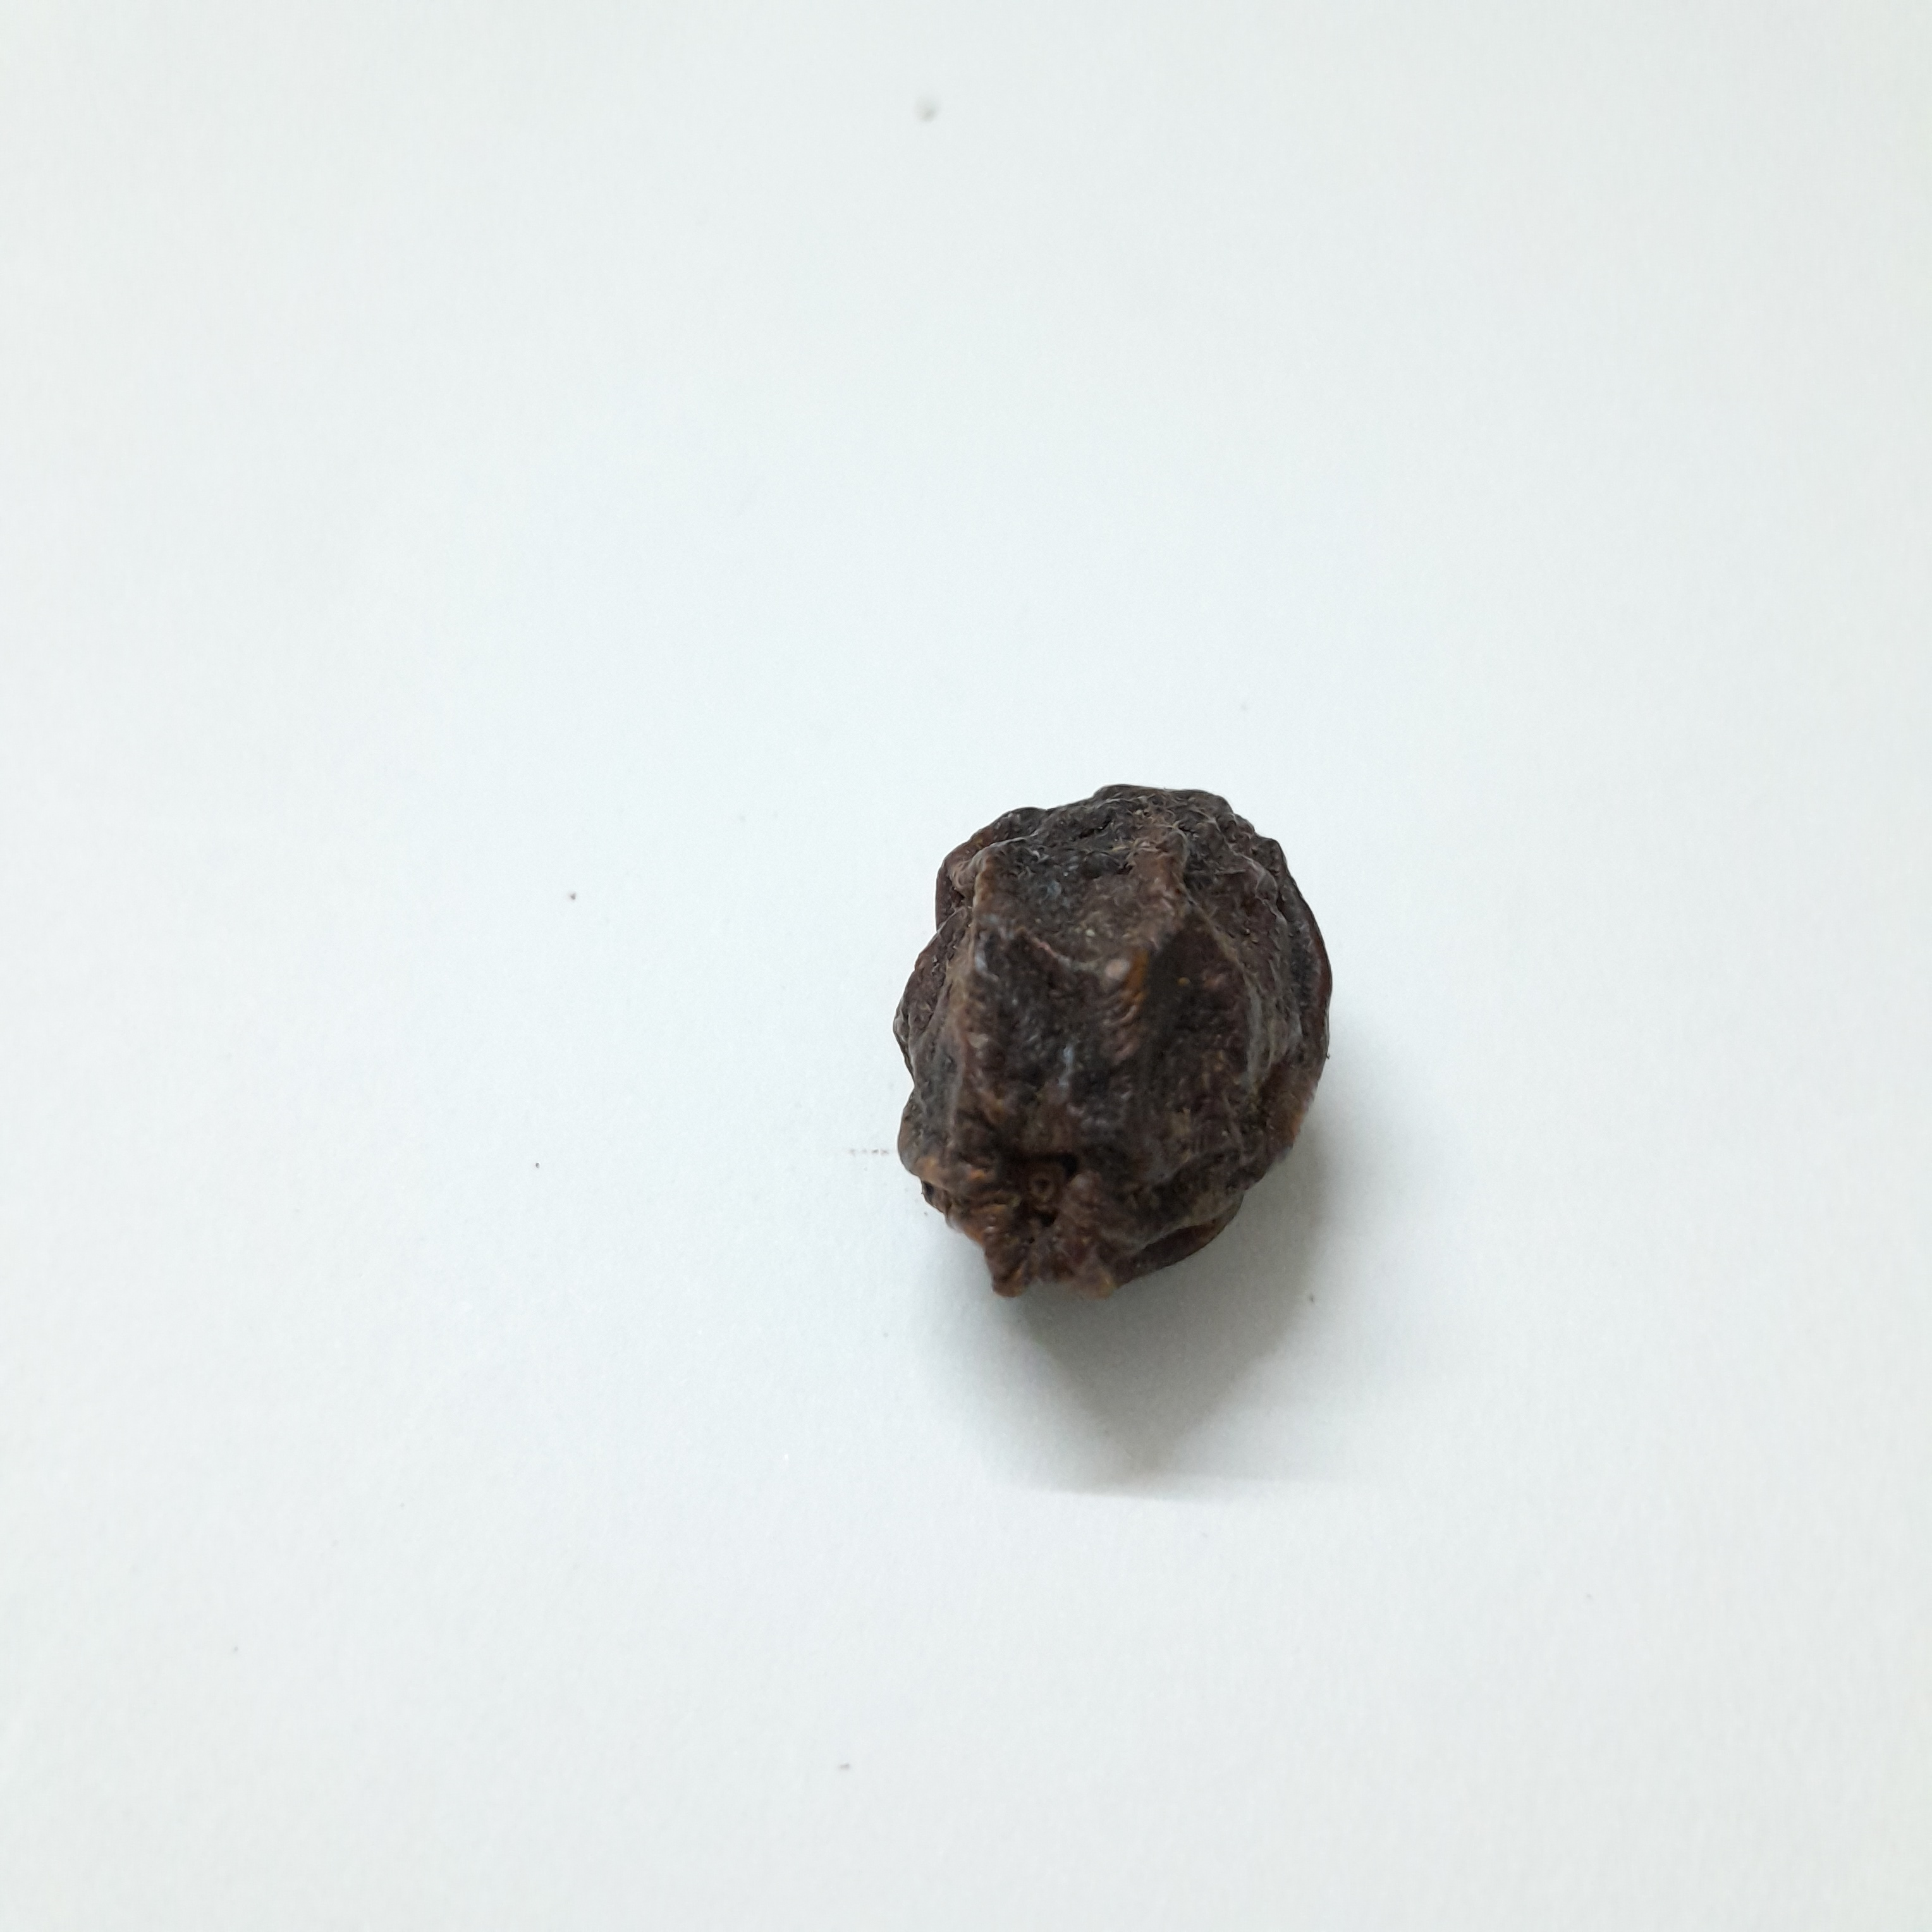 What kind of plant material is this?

kadukharik
